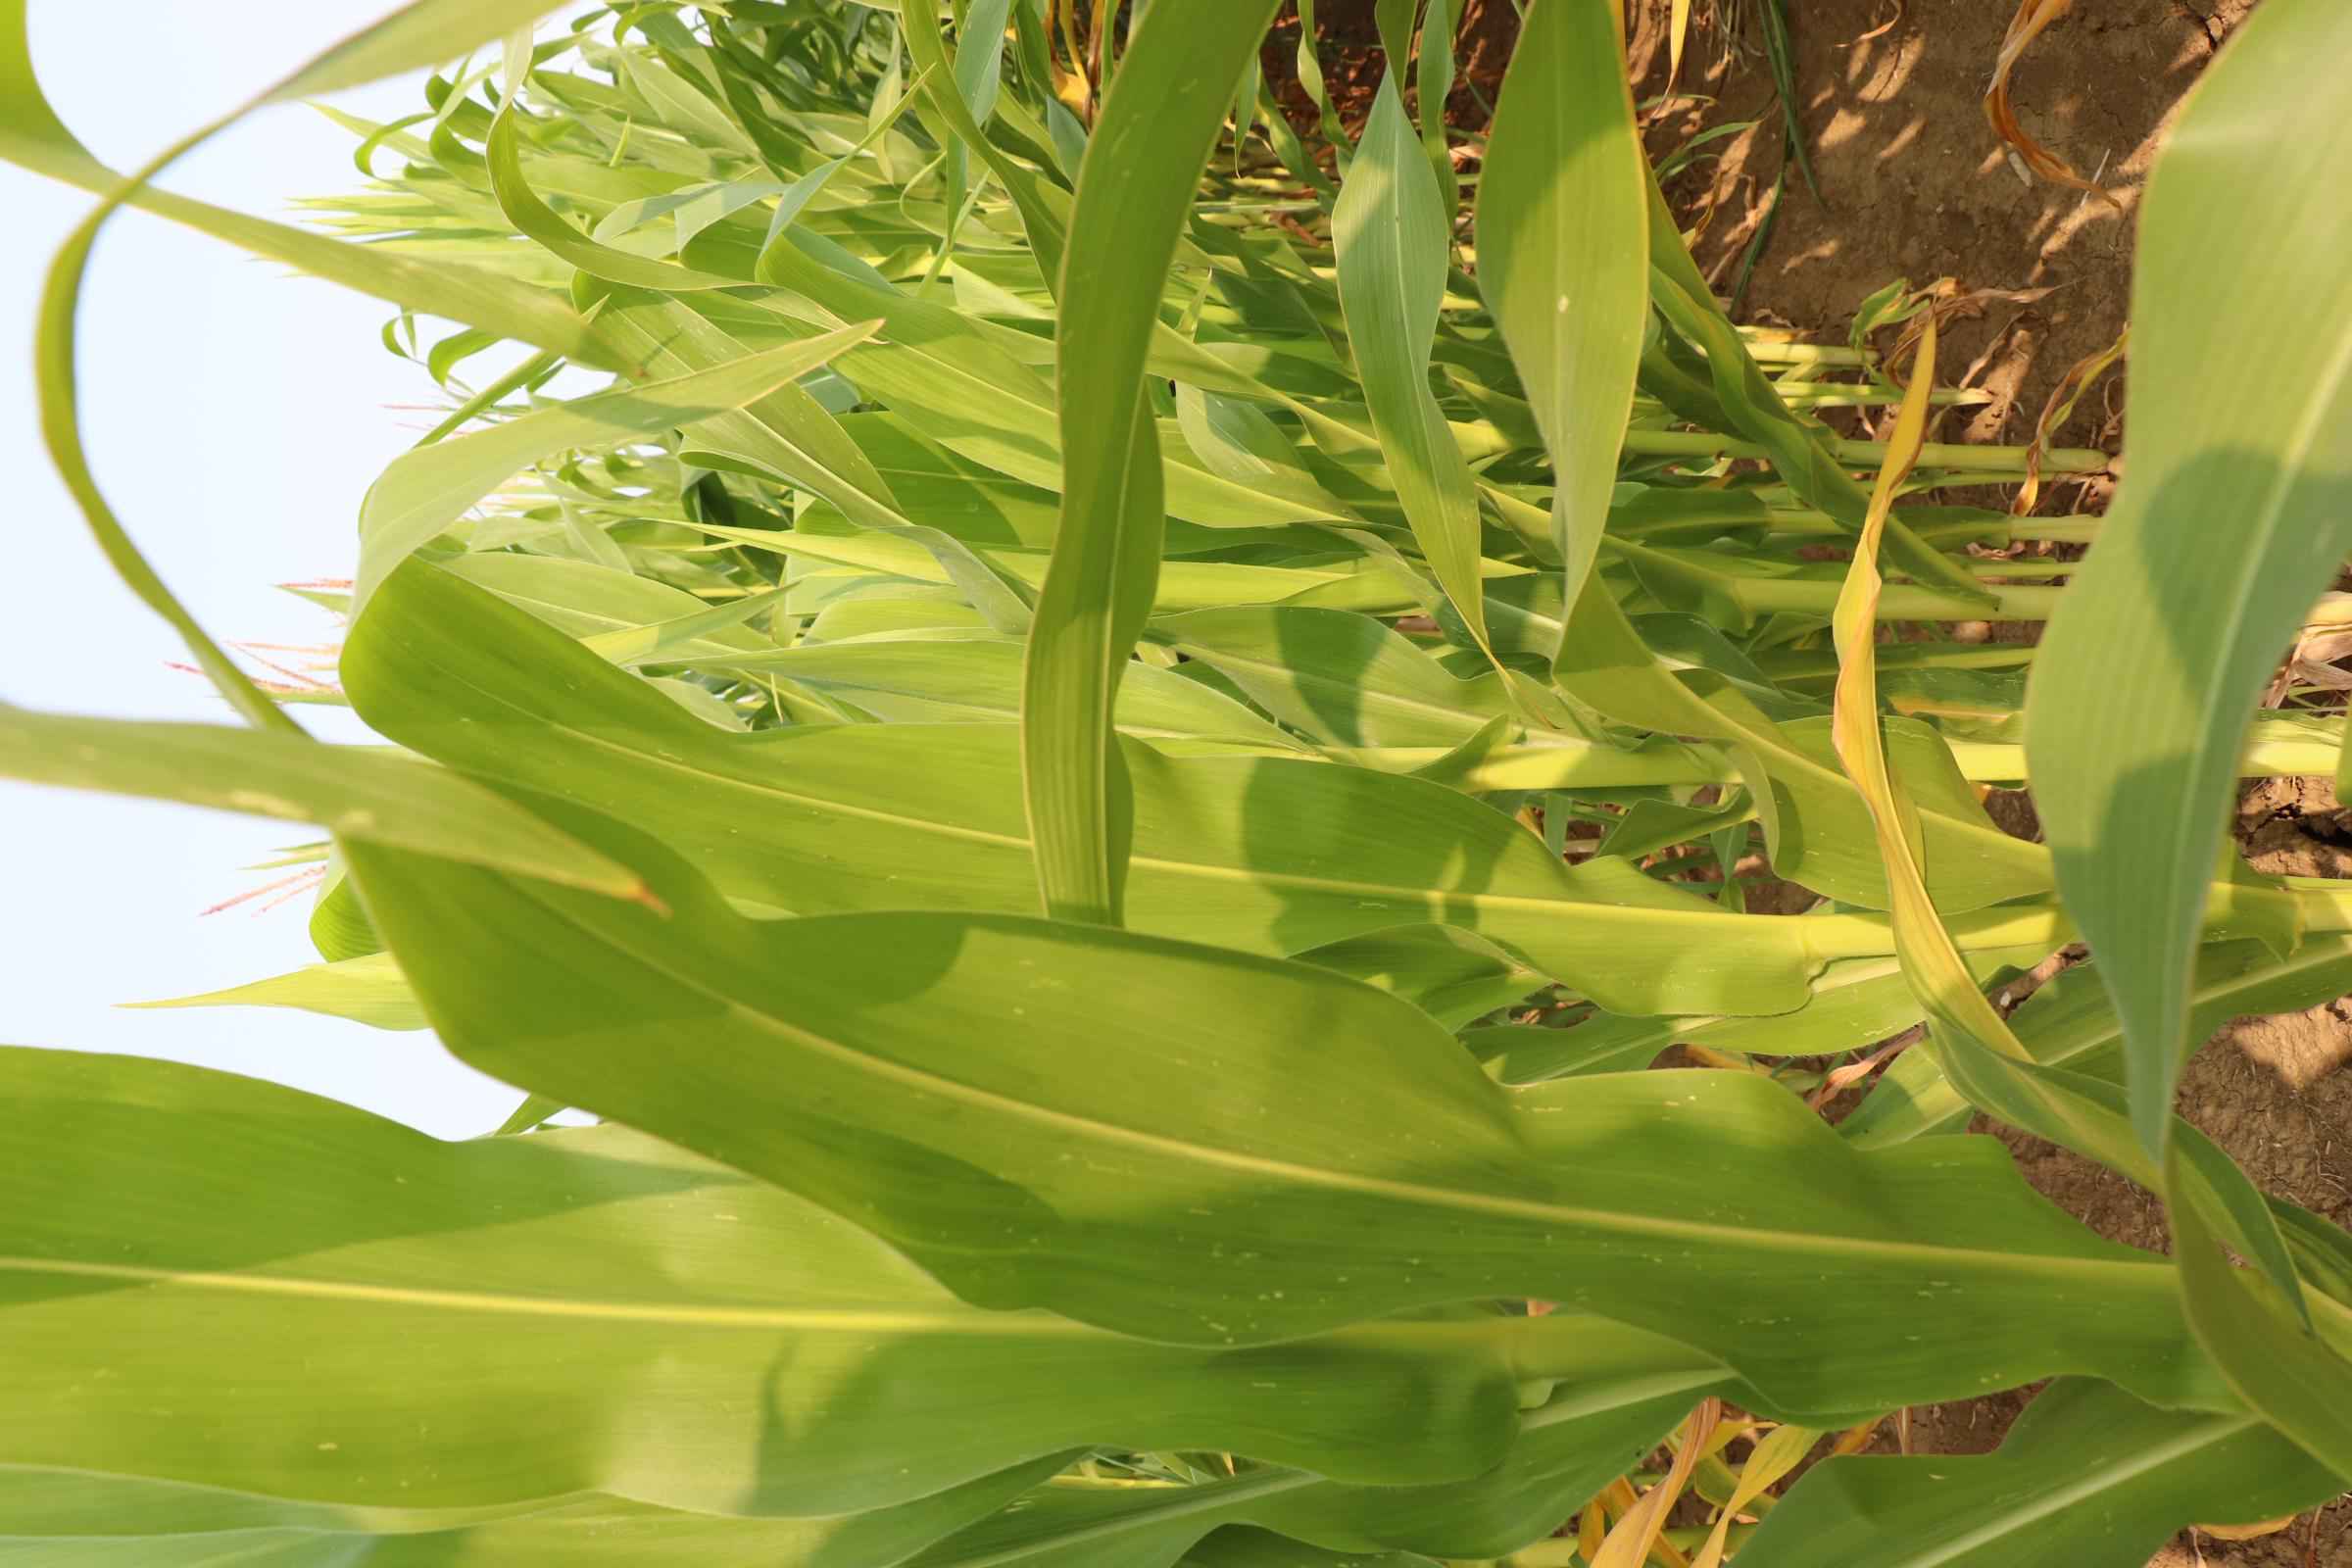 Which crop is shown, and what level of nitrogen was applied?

maize, no added nitrogen
